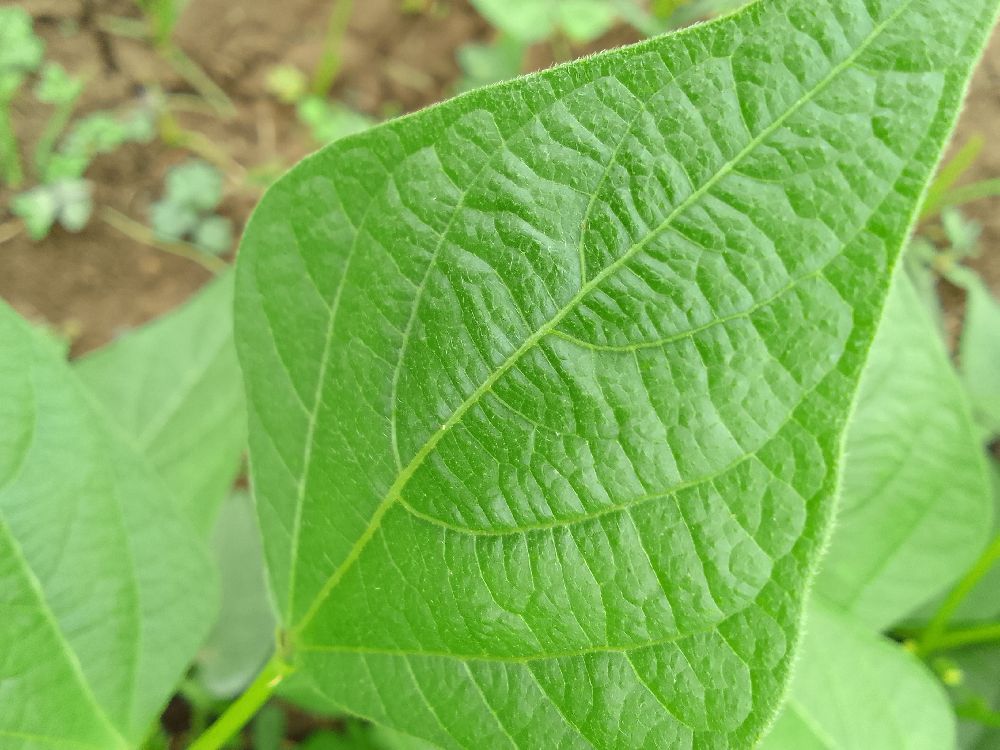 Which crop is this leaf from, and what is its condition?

common bean, healthy
